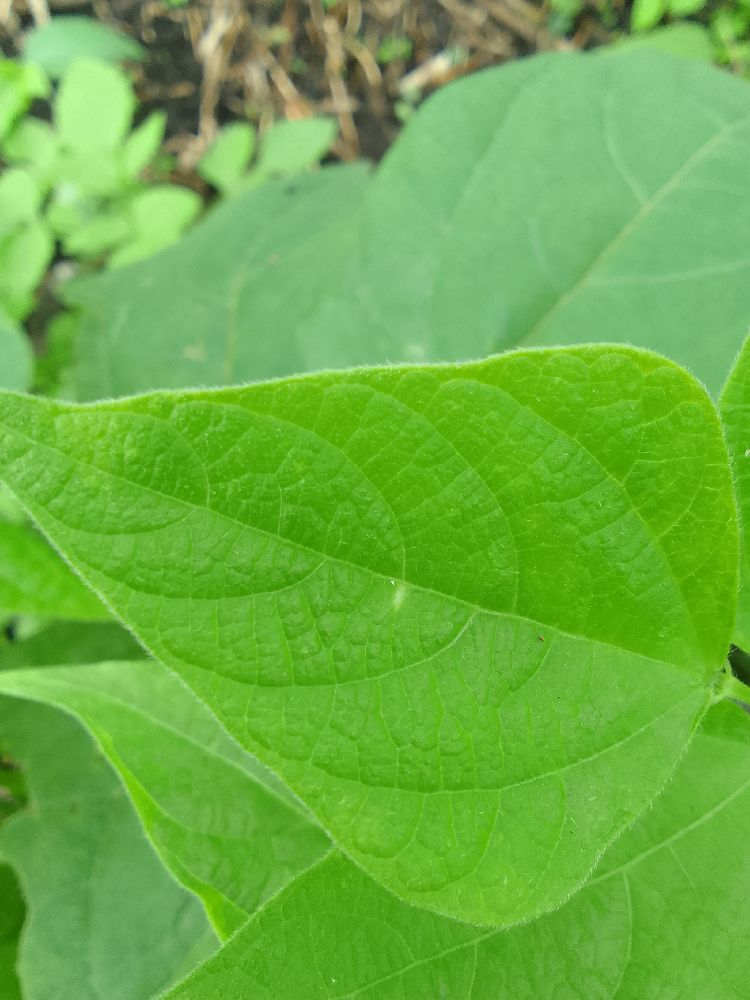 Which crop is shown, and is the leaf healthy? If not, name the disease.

common bean, healthy
